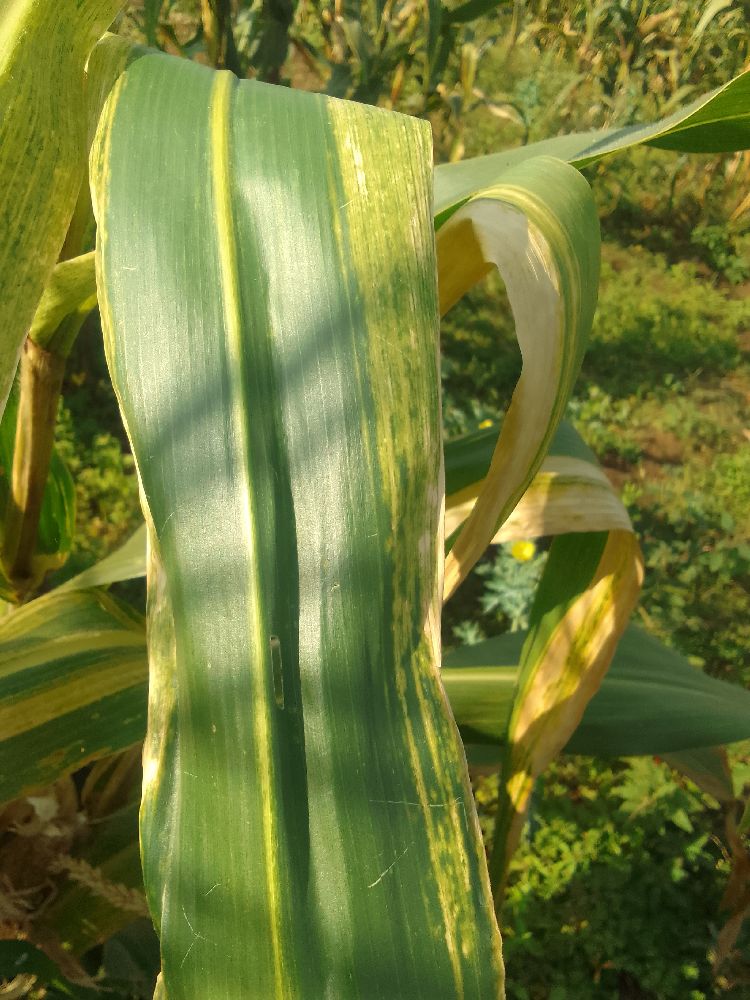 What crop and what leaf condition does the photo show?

maize, maize lethal necrosis
